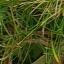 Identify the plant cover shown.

grass
